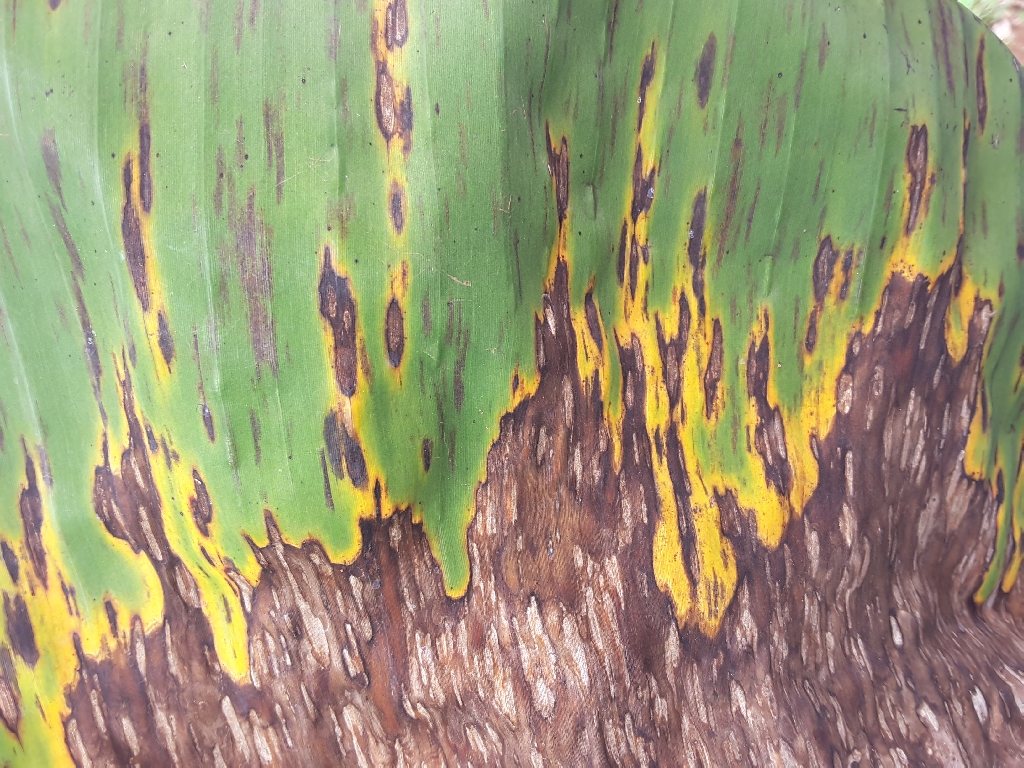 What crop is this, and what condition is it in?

banana, black sigatoka
